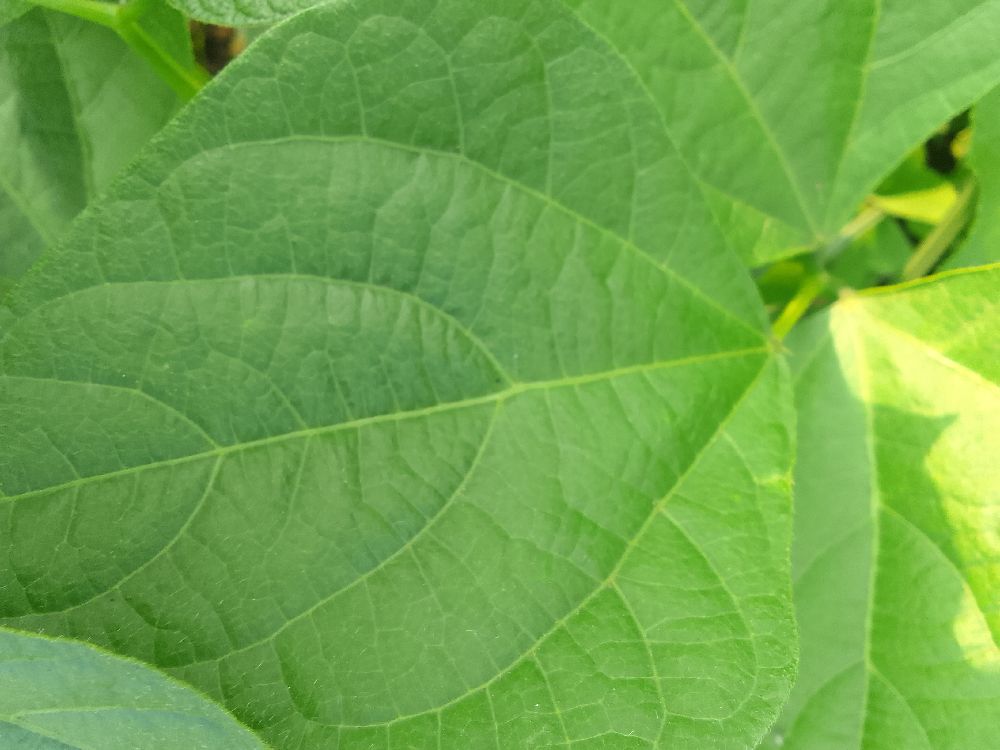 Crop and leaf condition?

common bean, healthy
